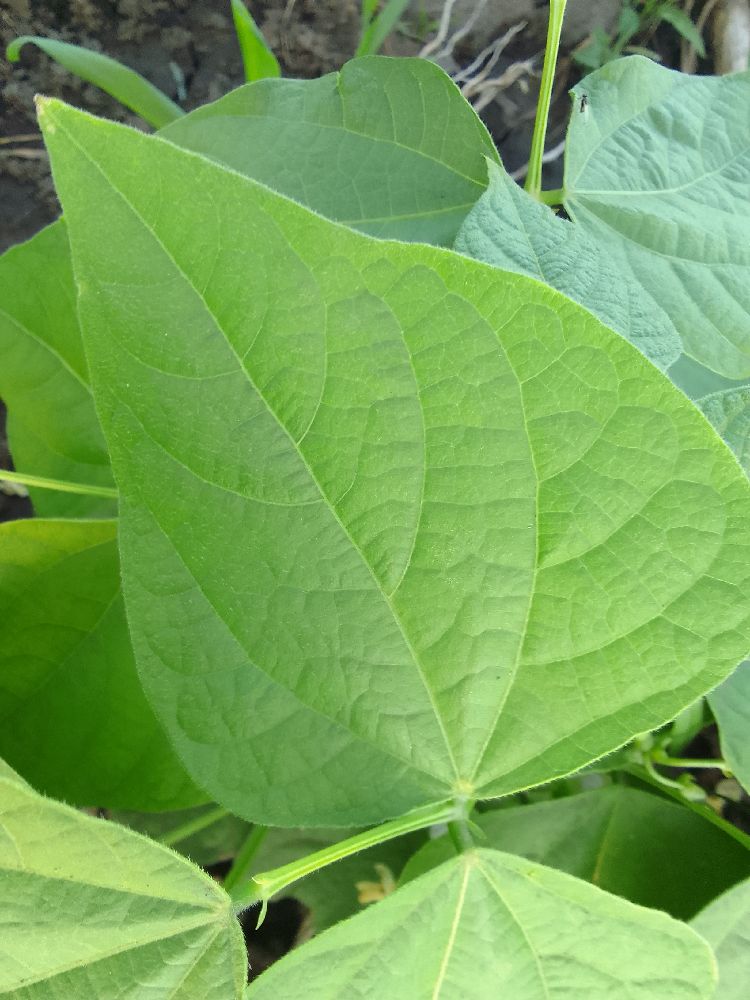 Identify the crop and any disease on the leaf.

common bean, healthy
